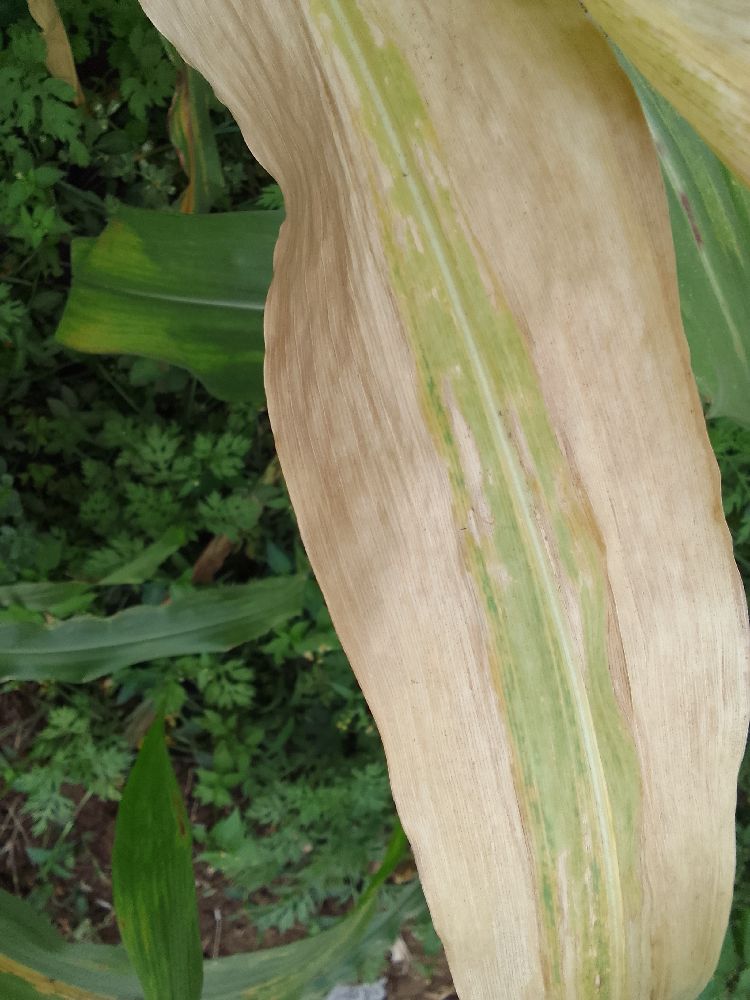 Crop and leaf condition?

maize, maize lethal necrosis
